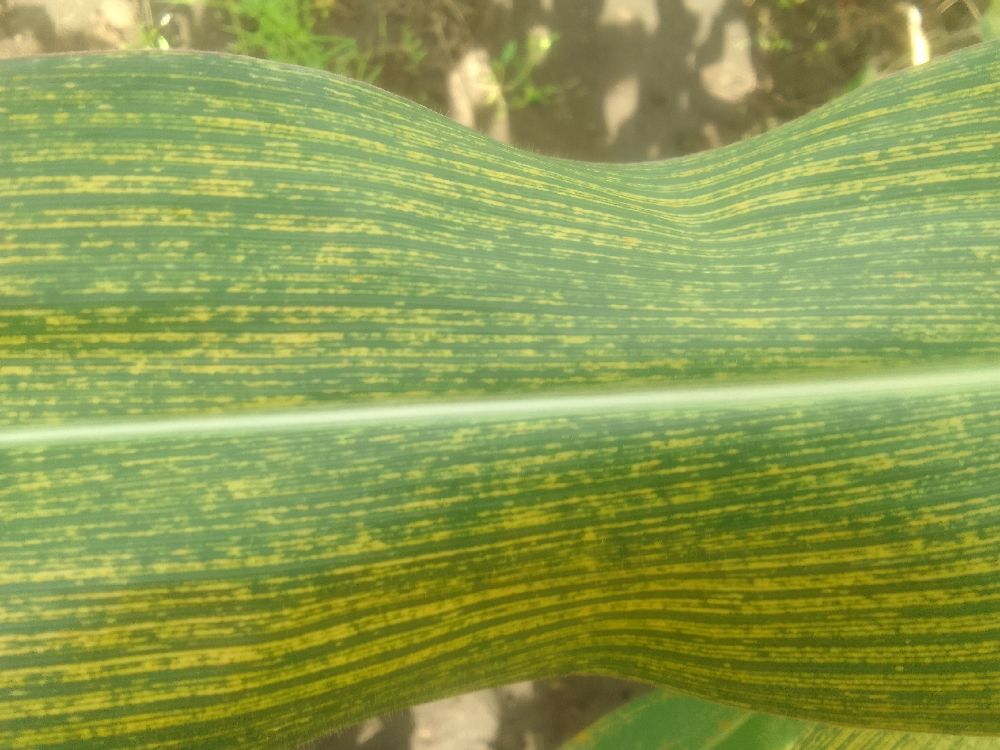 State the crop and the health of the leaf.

maize, maize streak virus
